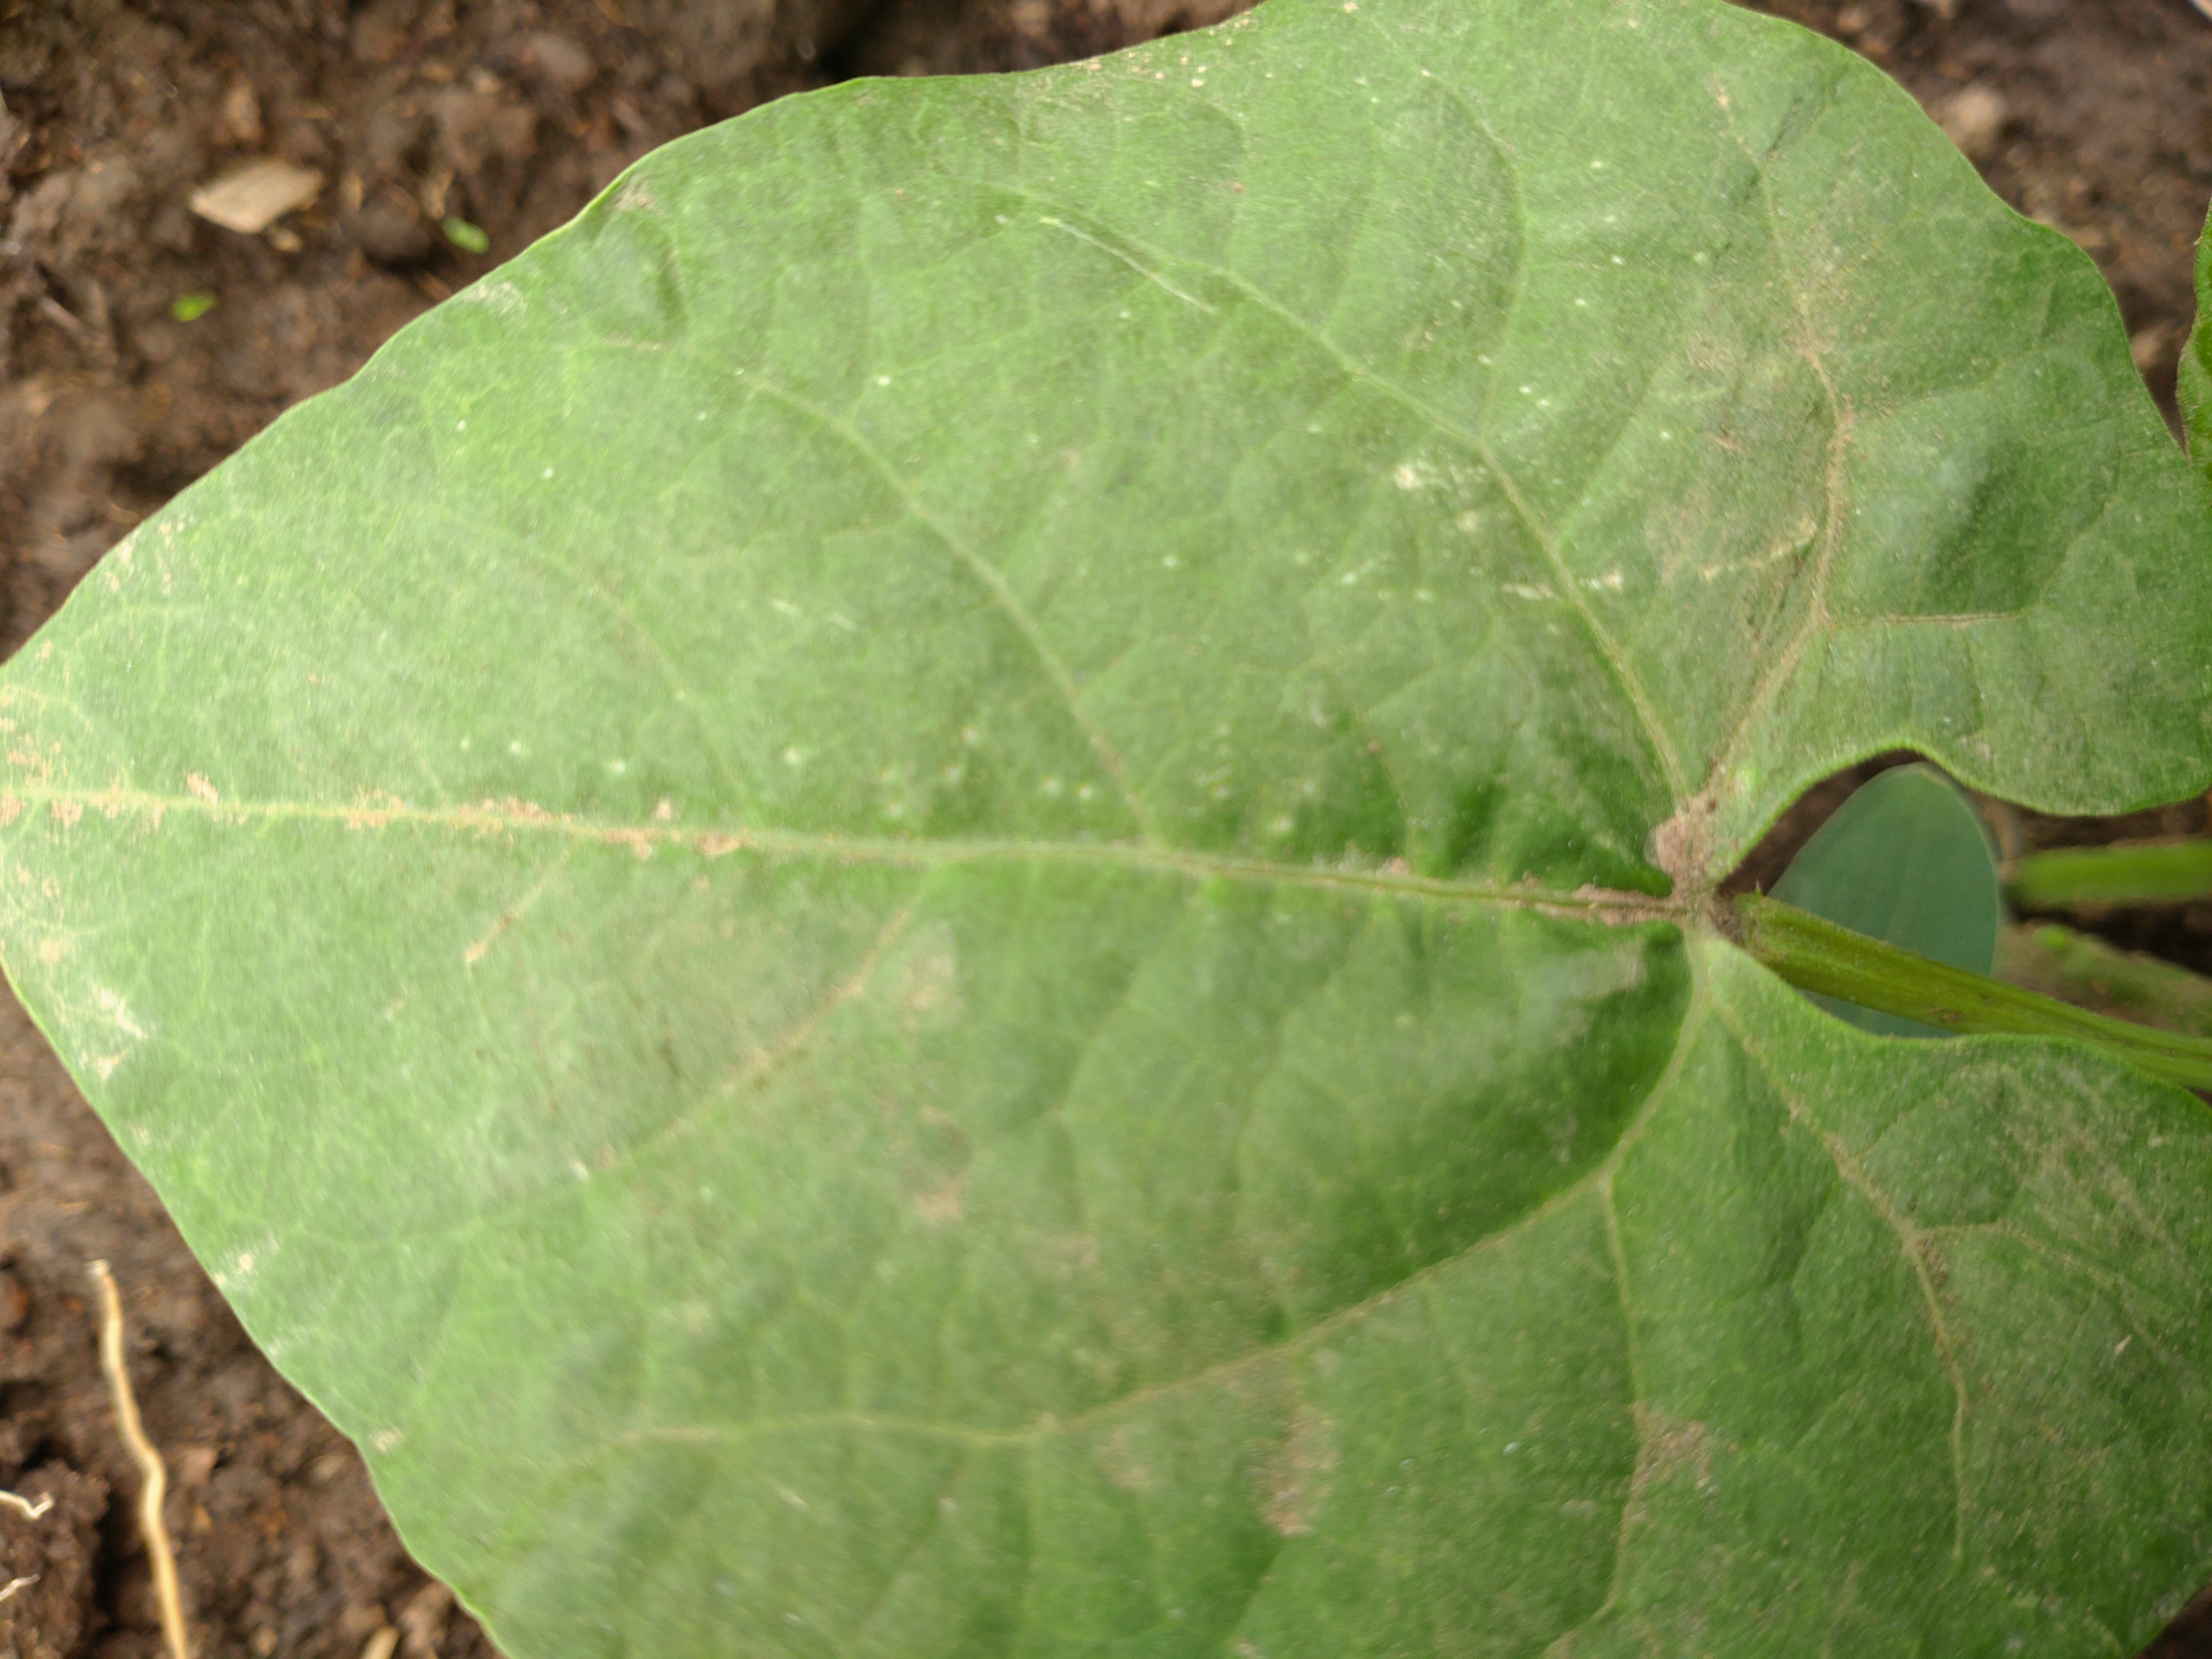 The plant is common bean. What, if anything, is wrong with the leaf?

healthy
